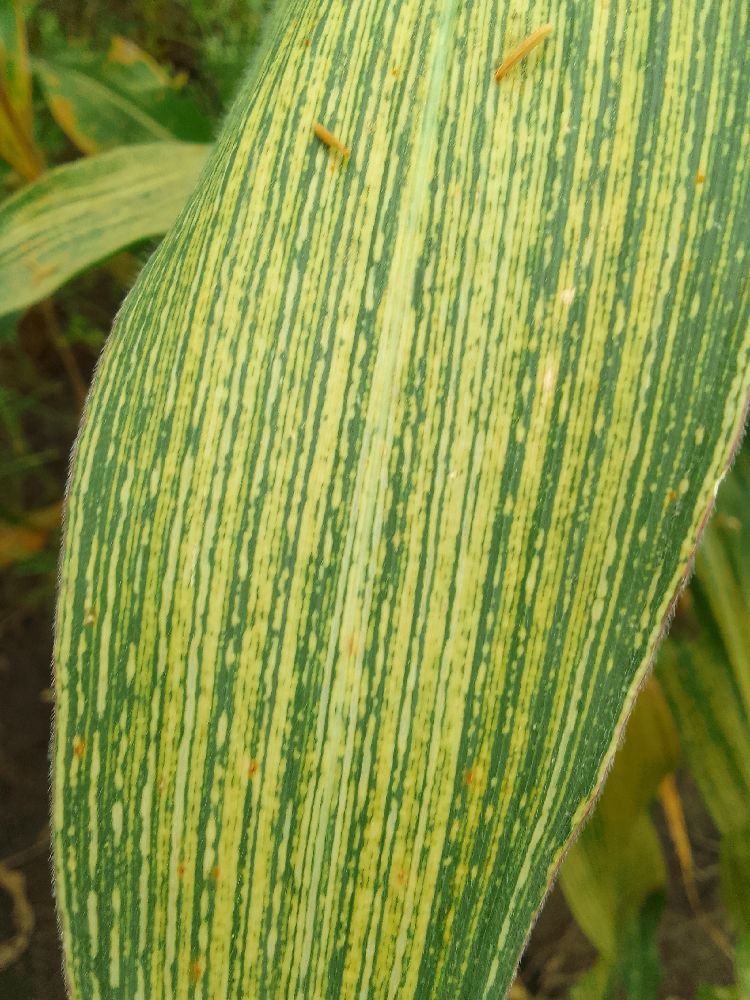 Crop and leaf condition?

maize, maize streak virus
